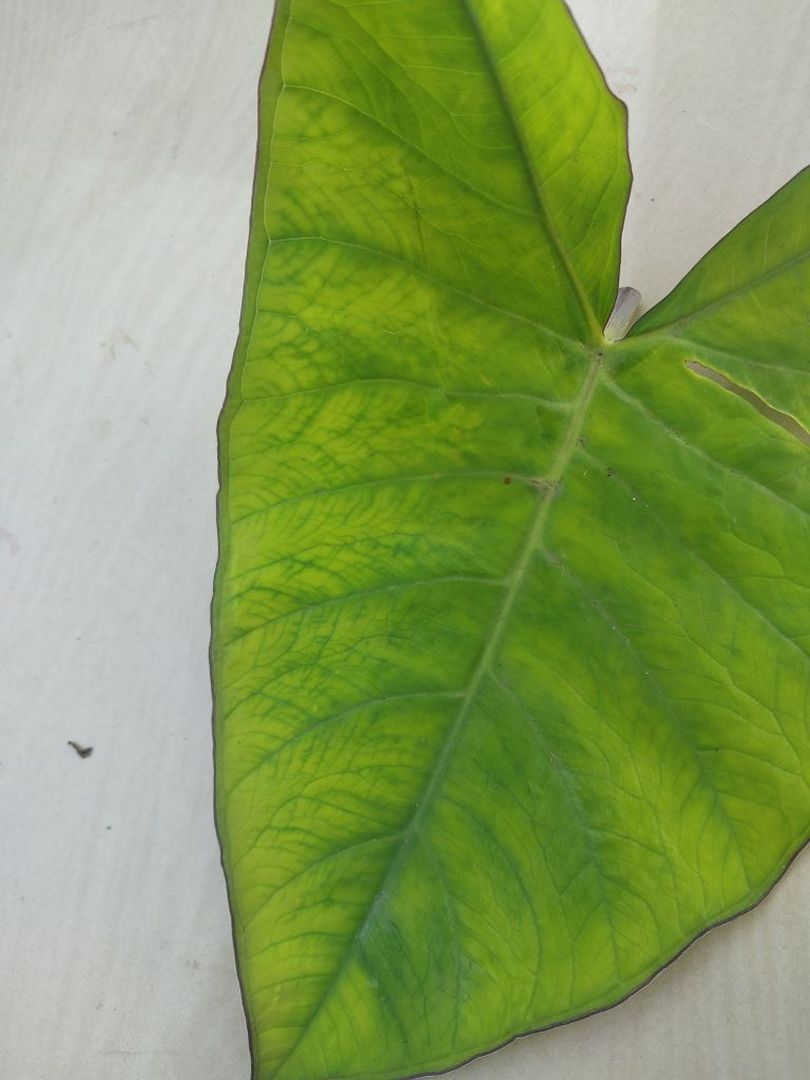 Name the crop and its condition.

taro, mosaic
